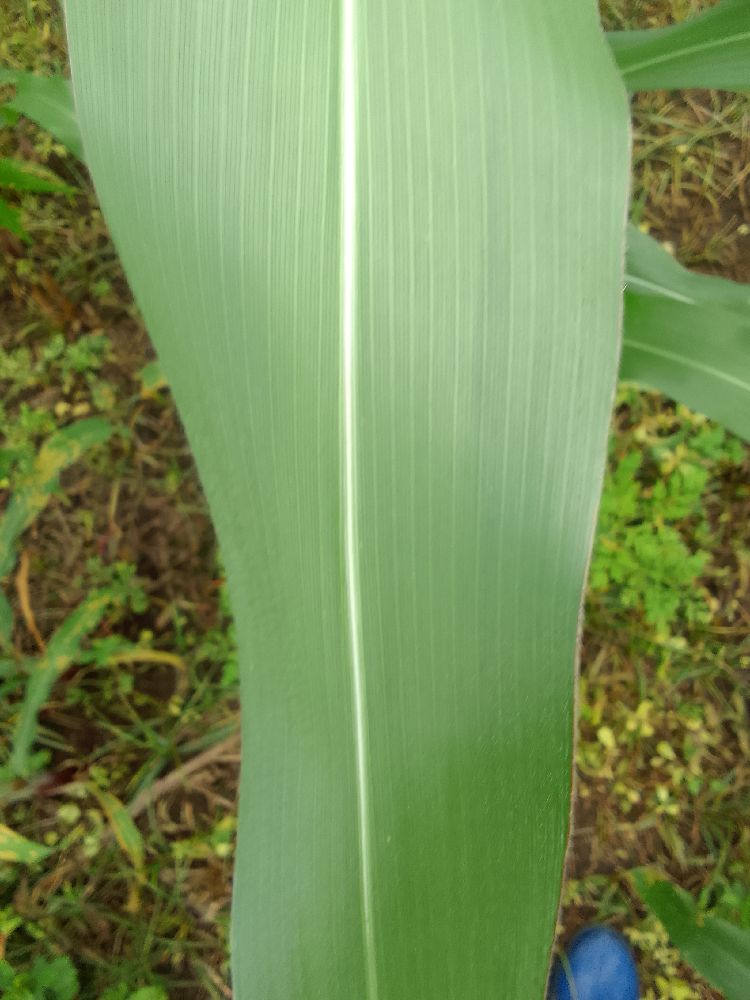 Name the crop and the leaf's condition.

maize, healthy
